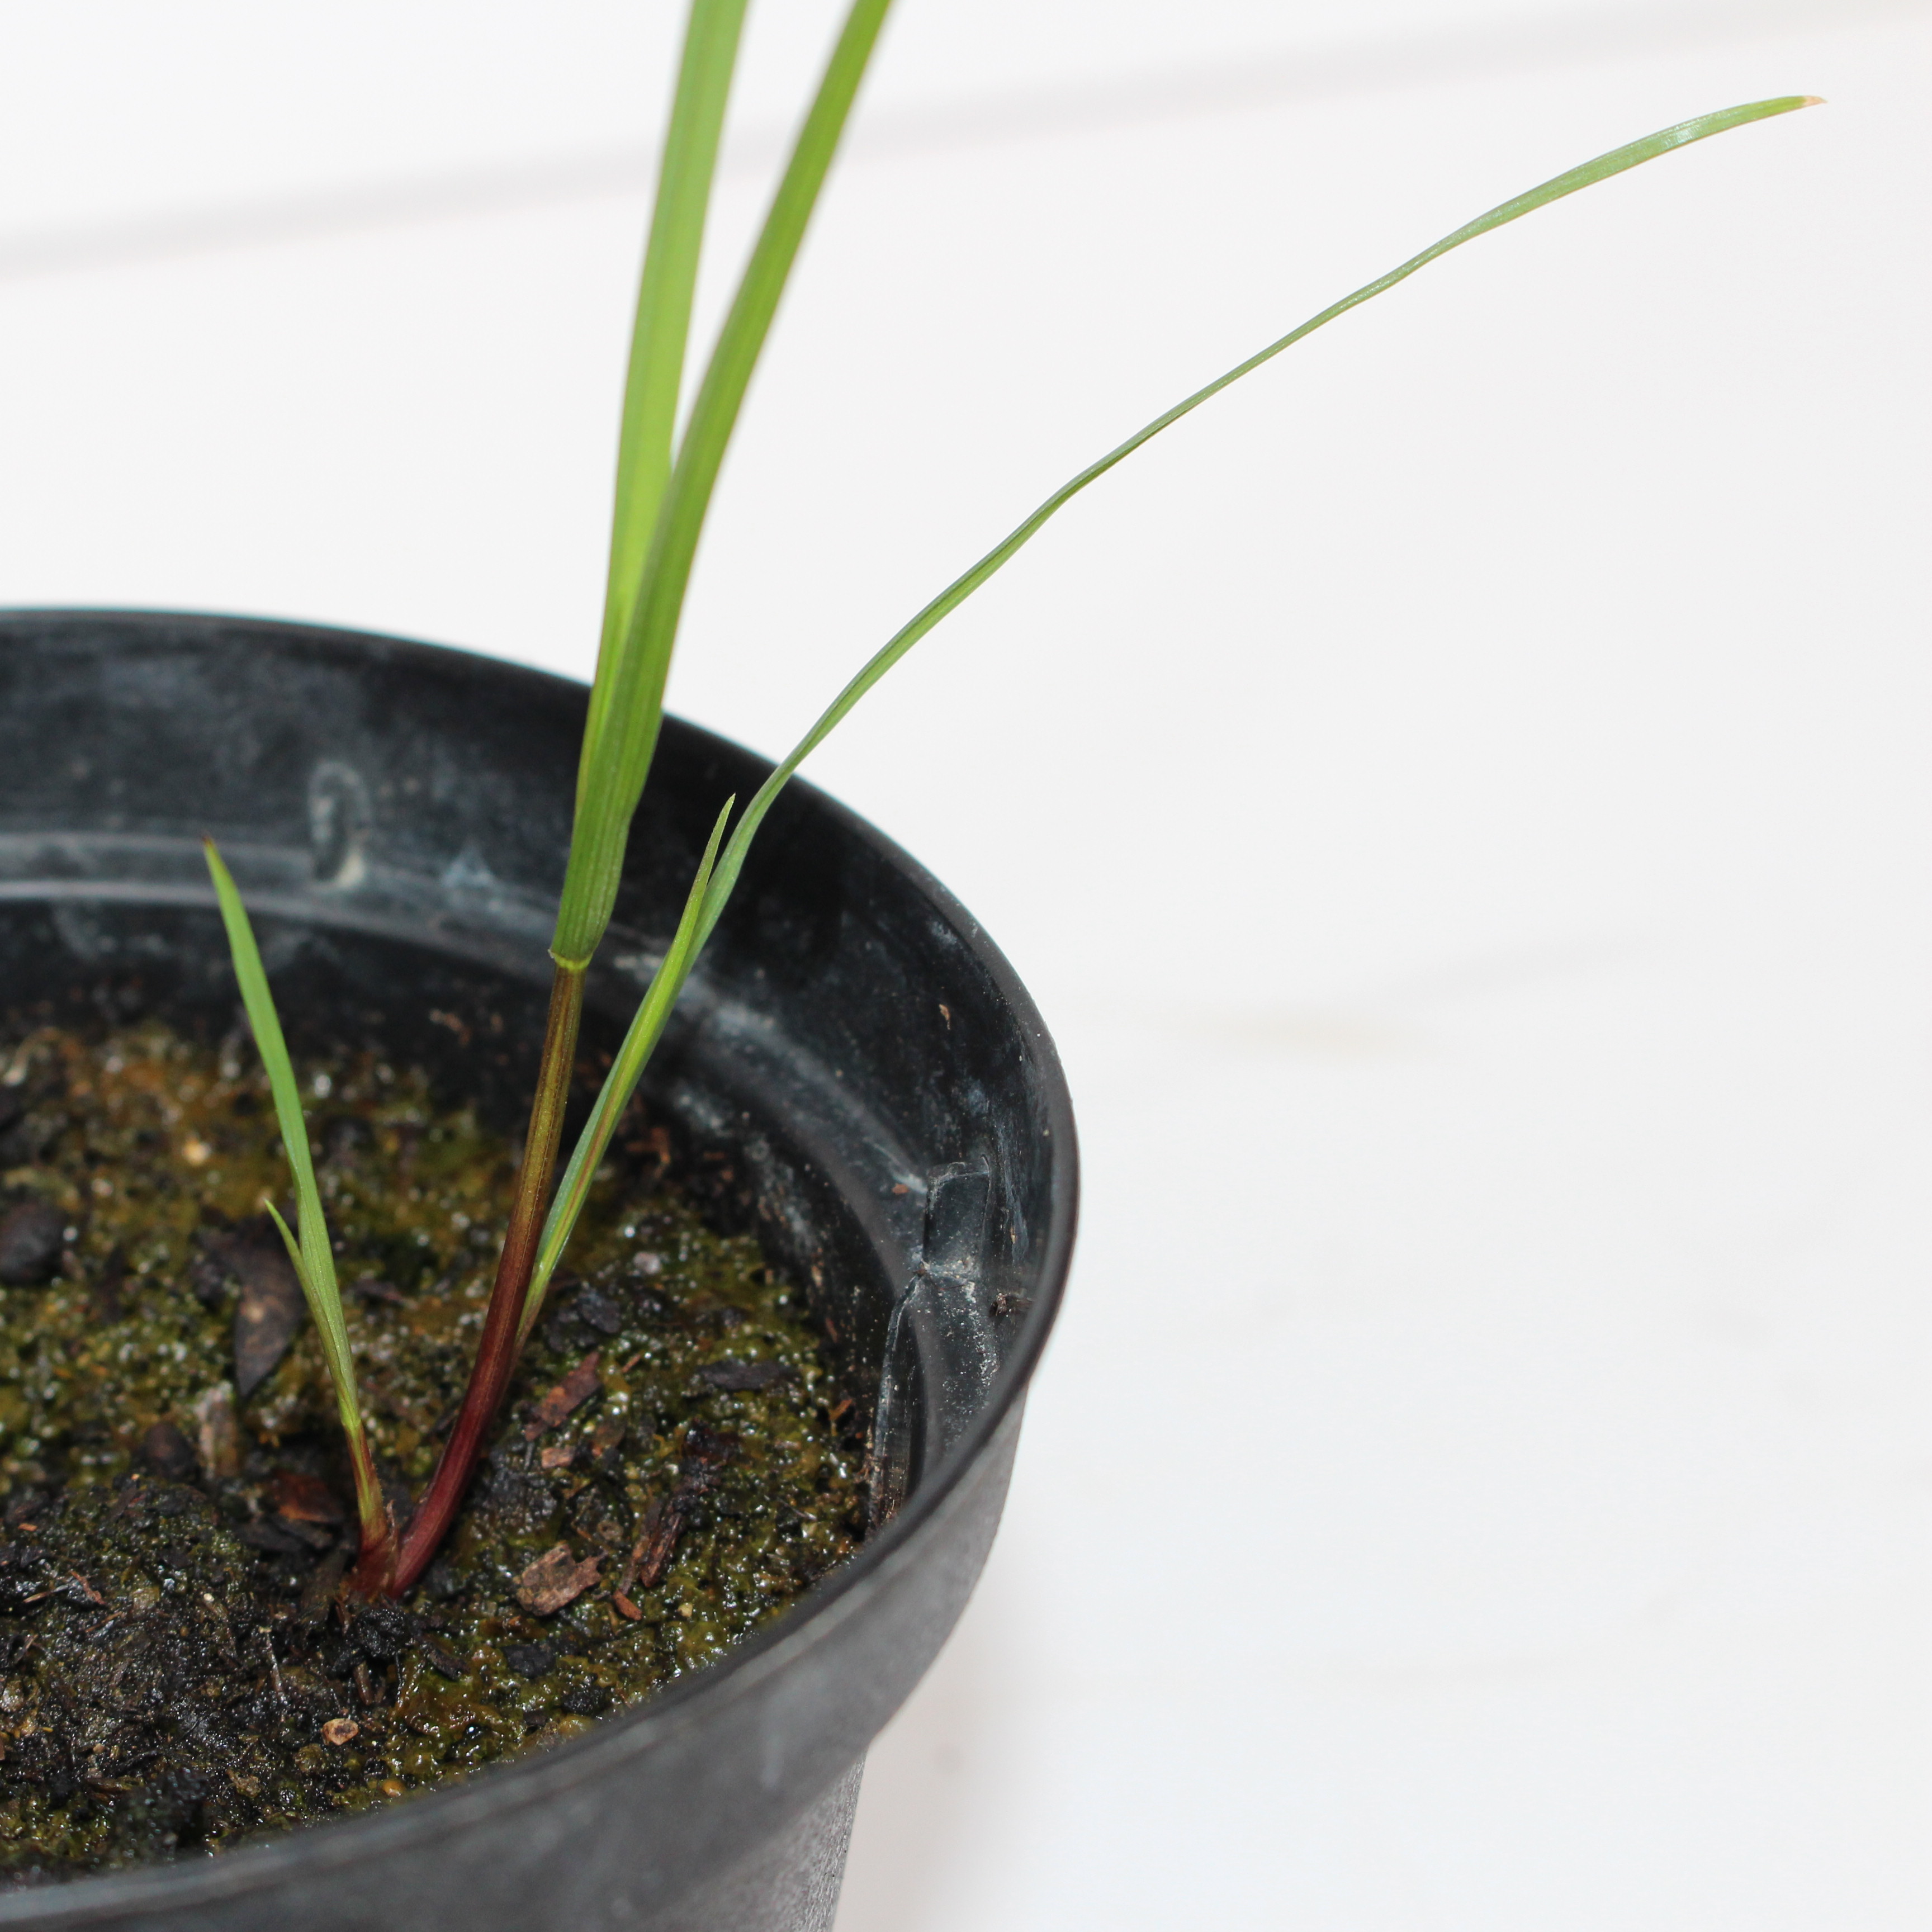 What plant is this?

Lolium multiflorum
